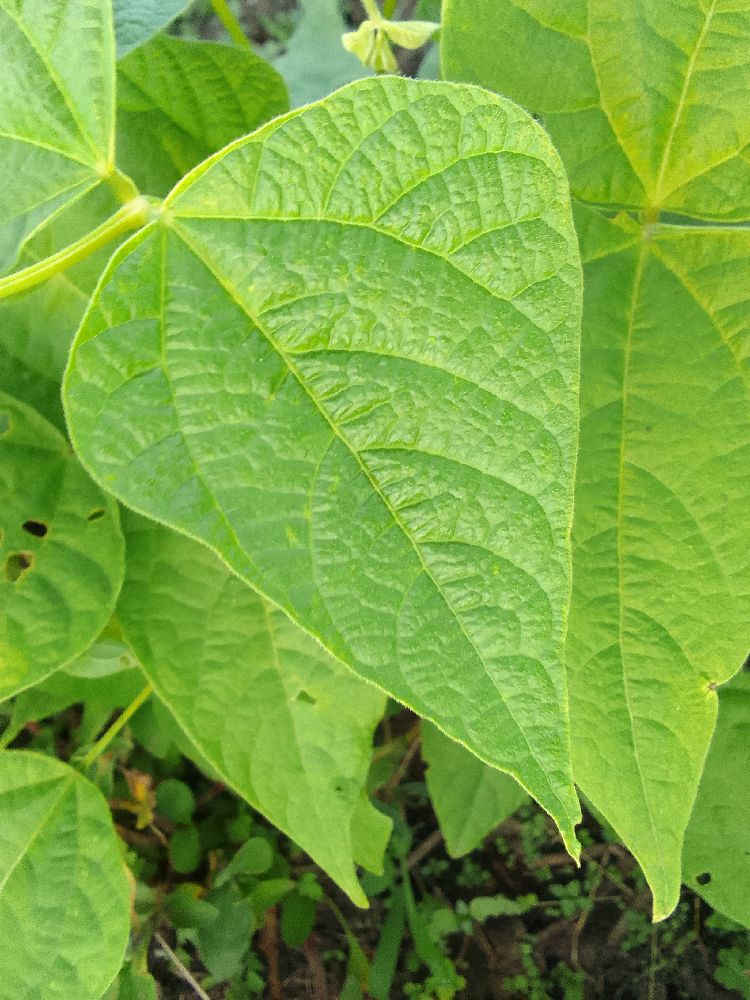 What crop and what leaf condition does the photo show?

common bean, healthy
